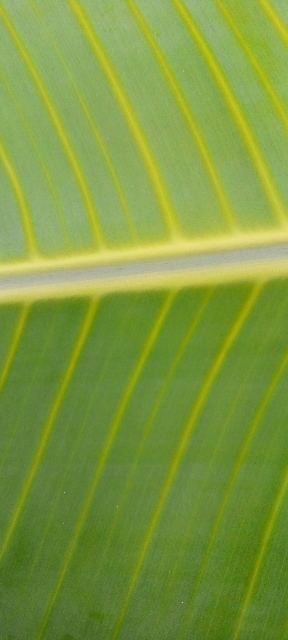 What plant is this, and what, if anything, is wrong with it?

banana, healthy
